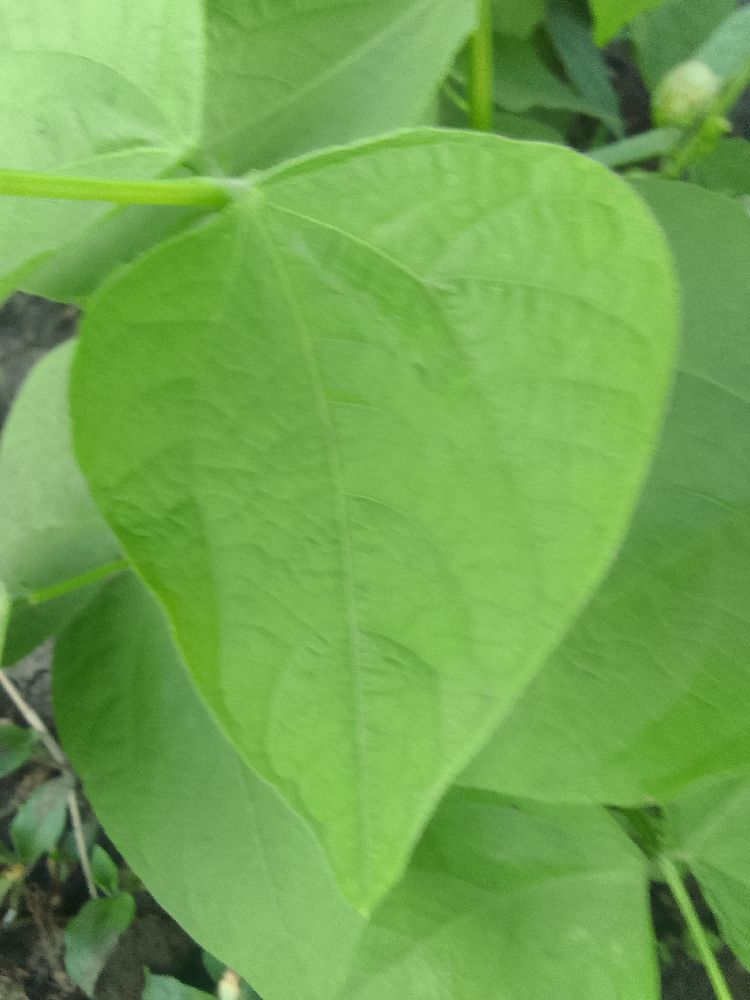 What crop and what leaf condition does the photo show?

common bean, healthy
